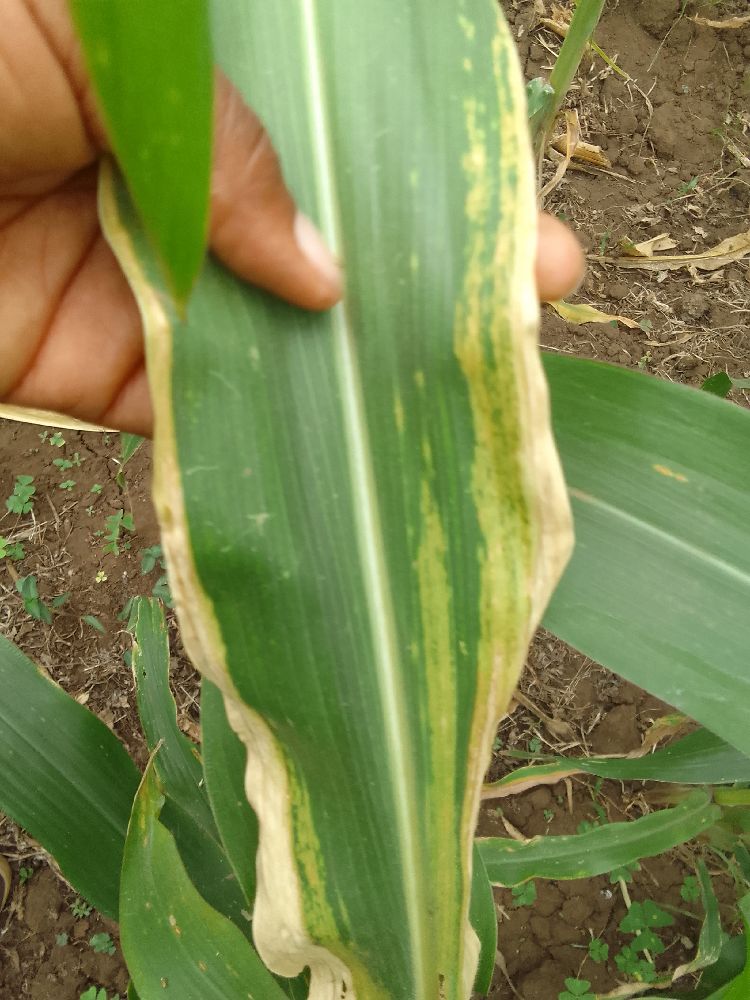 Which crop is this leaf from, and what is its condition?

maize, maize lethal necrosis
